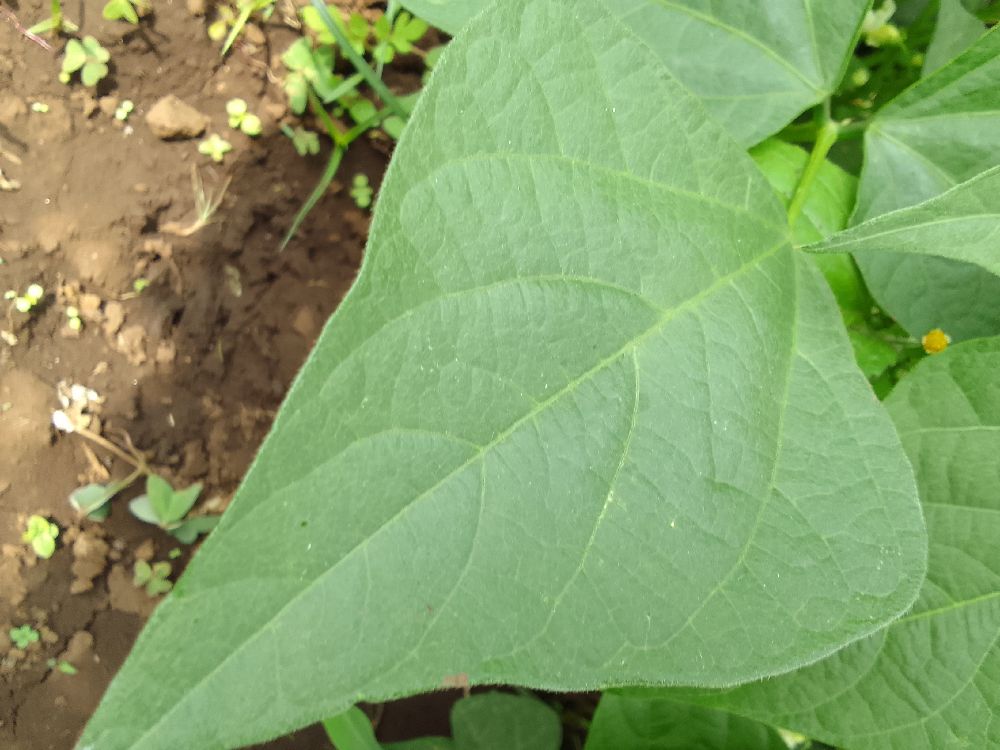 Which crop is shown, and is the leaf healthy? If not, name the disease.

common bean, healthy
